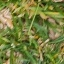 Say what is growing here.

grass
